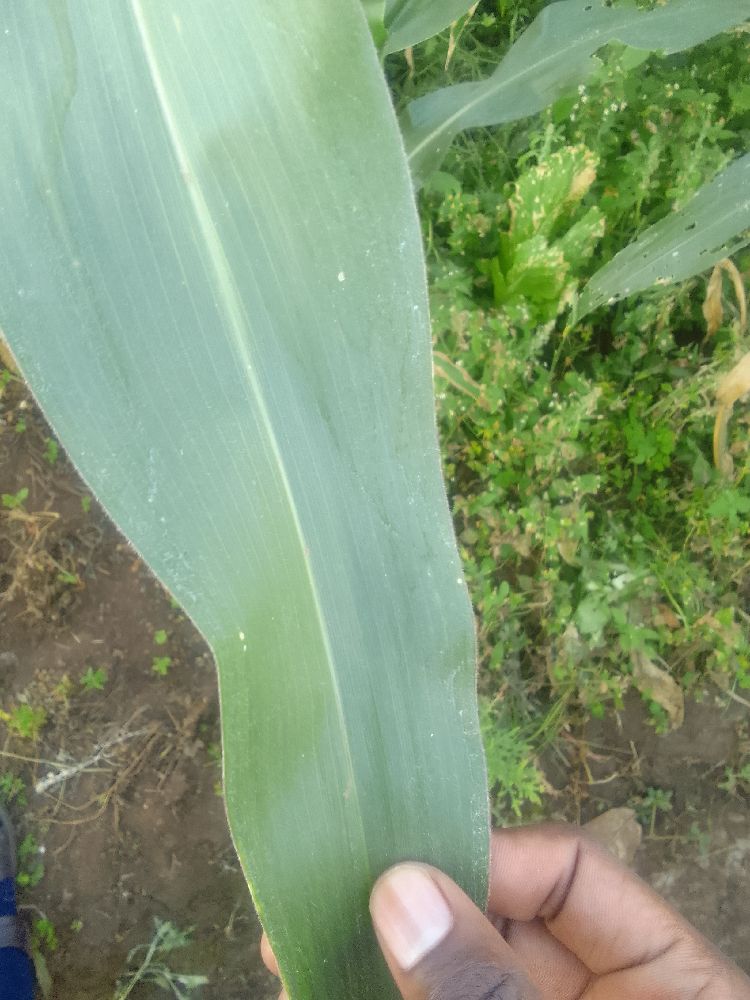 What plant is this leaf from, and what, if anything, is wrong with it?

maize, healthy
